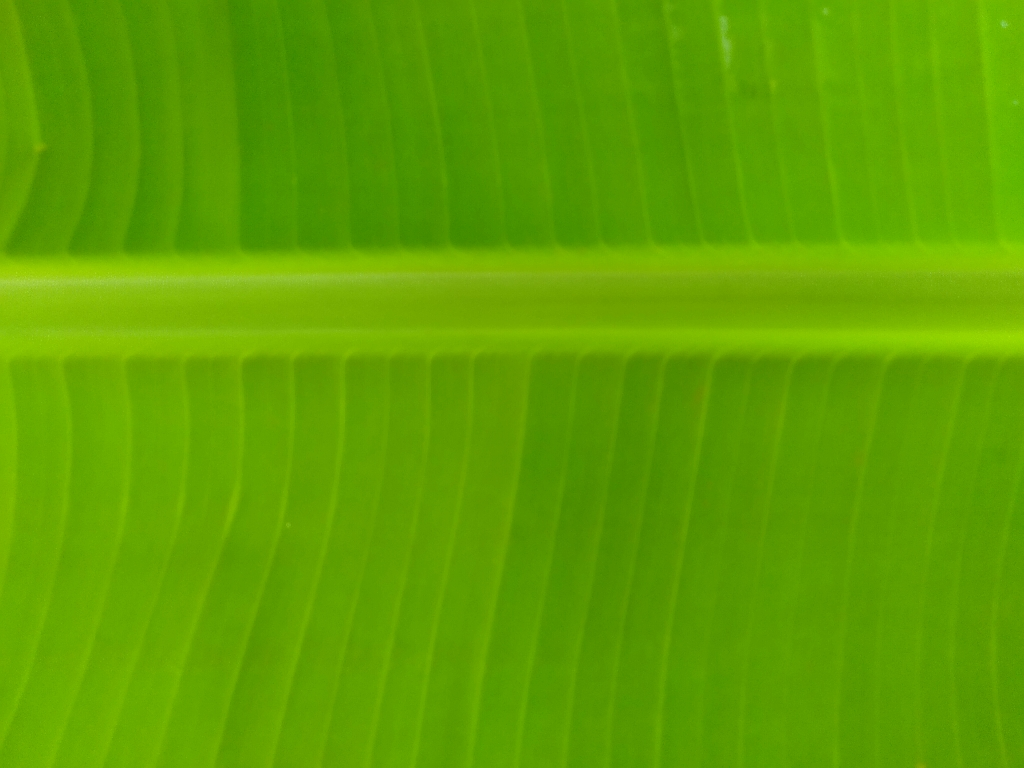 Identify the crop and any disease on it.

banana, healthy
